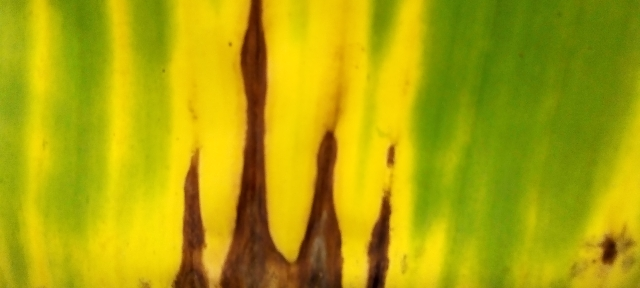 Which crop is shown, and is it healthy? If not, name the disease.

banana, fusarium wilt race 1
